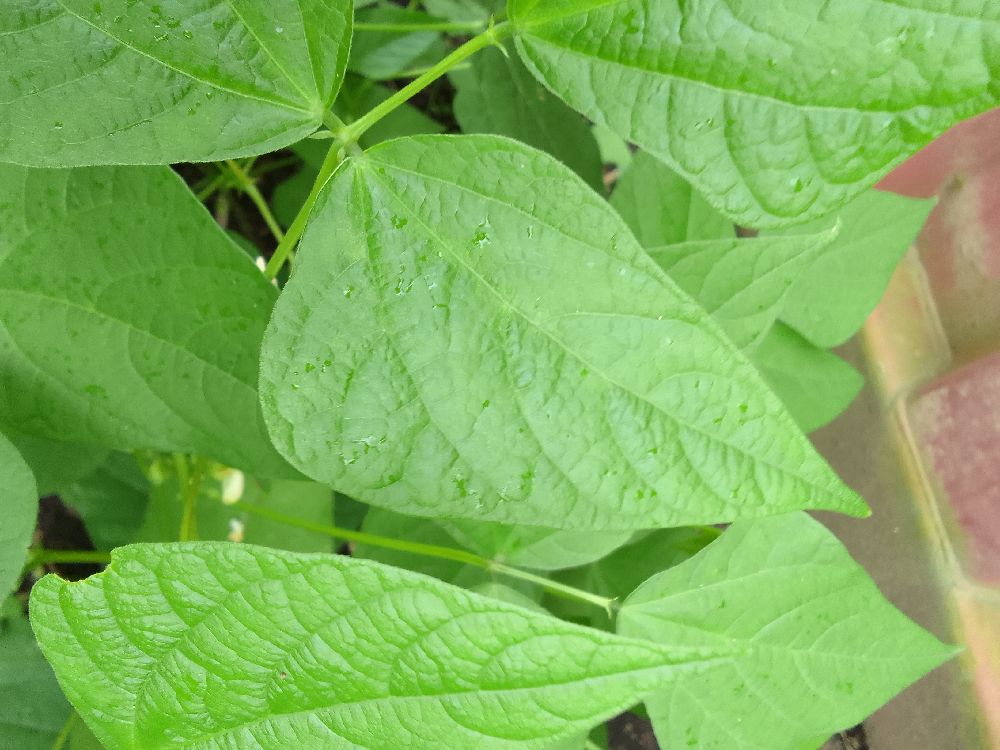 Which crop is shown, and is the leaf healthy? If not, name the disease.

common bean, healthy
